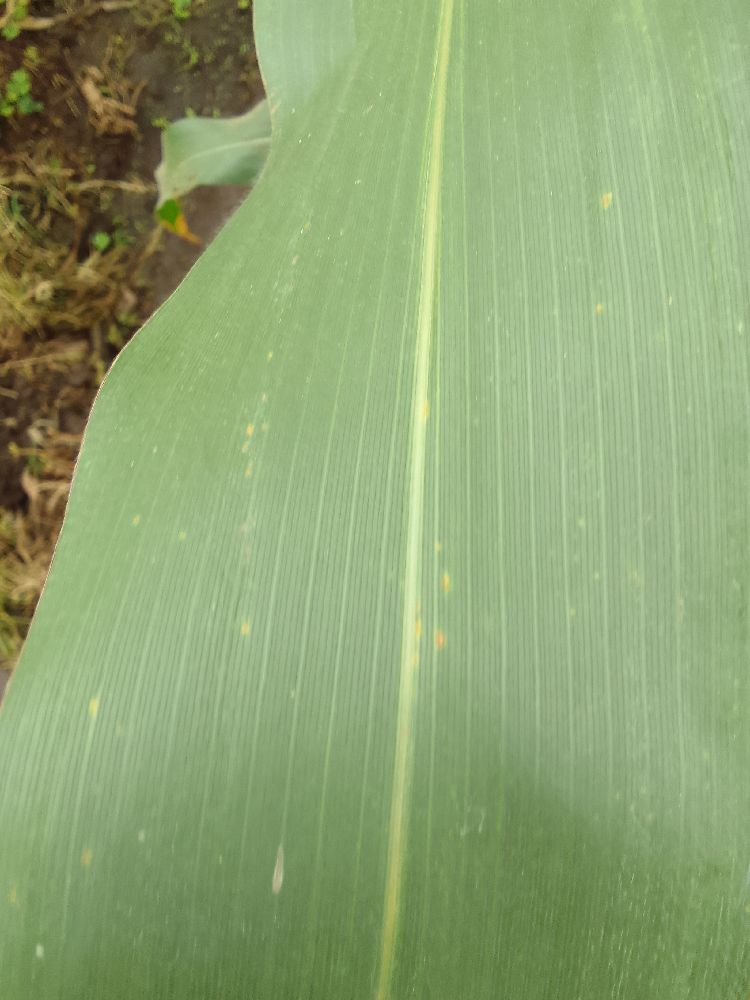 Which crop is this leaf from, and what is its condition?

maize, healthy
